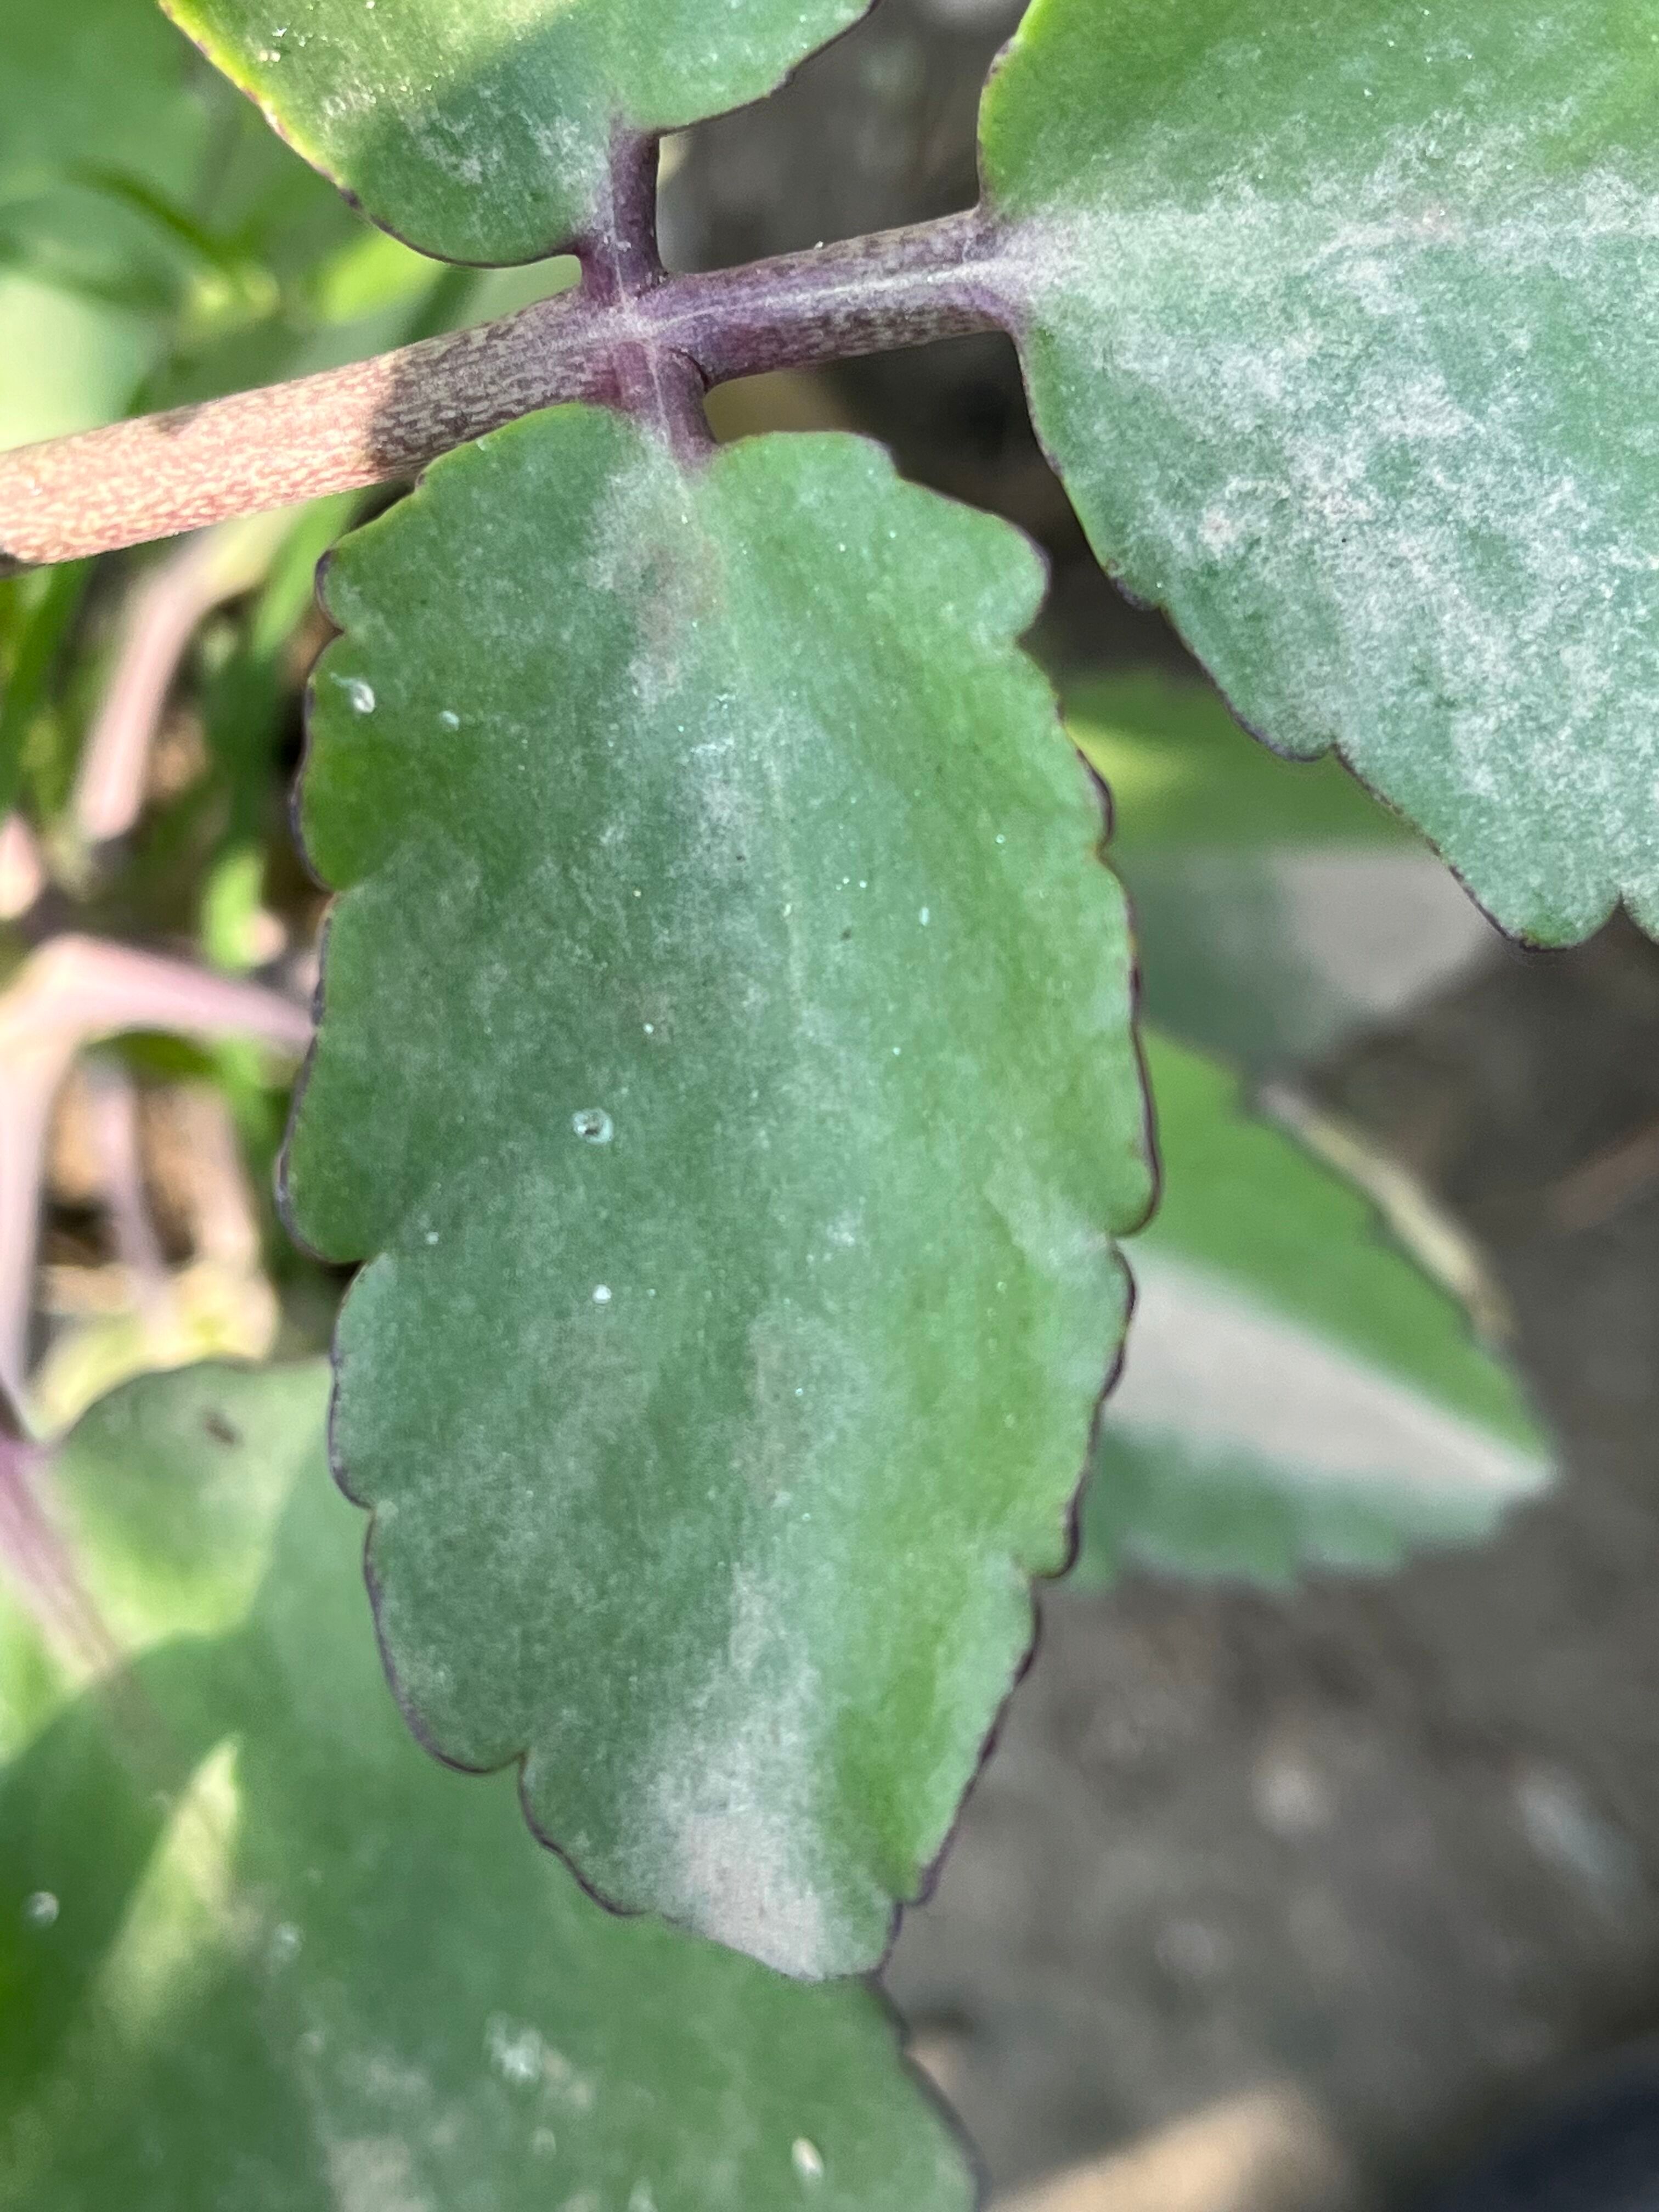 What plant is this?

pathorkuci
